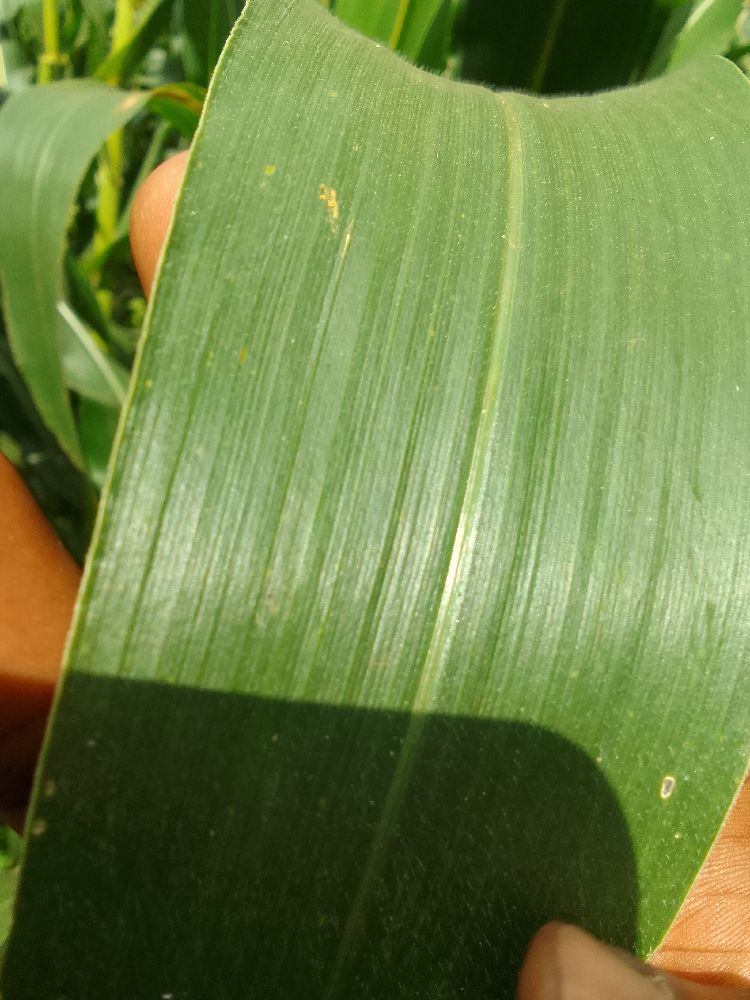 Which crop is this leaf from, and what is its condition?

maize, healthy
